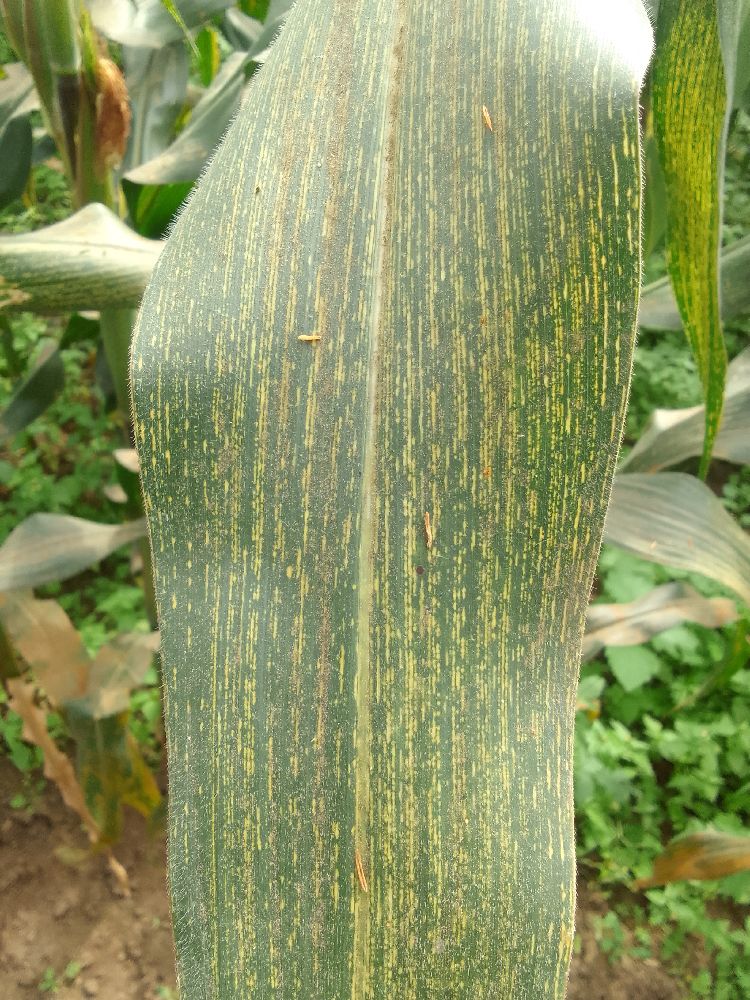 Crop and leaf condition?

maize, maize streak virus
